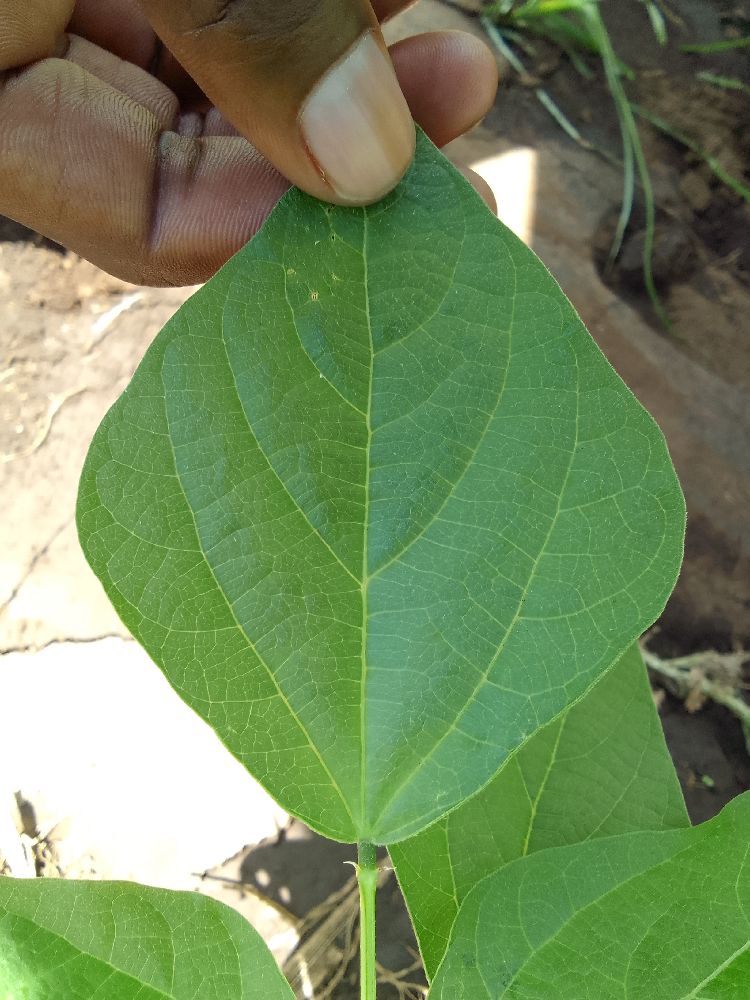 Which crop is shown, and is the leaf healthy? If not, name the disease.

common bean, healthy
